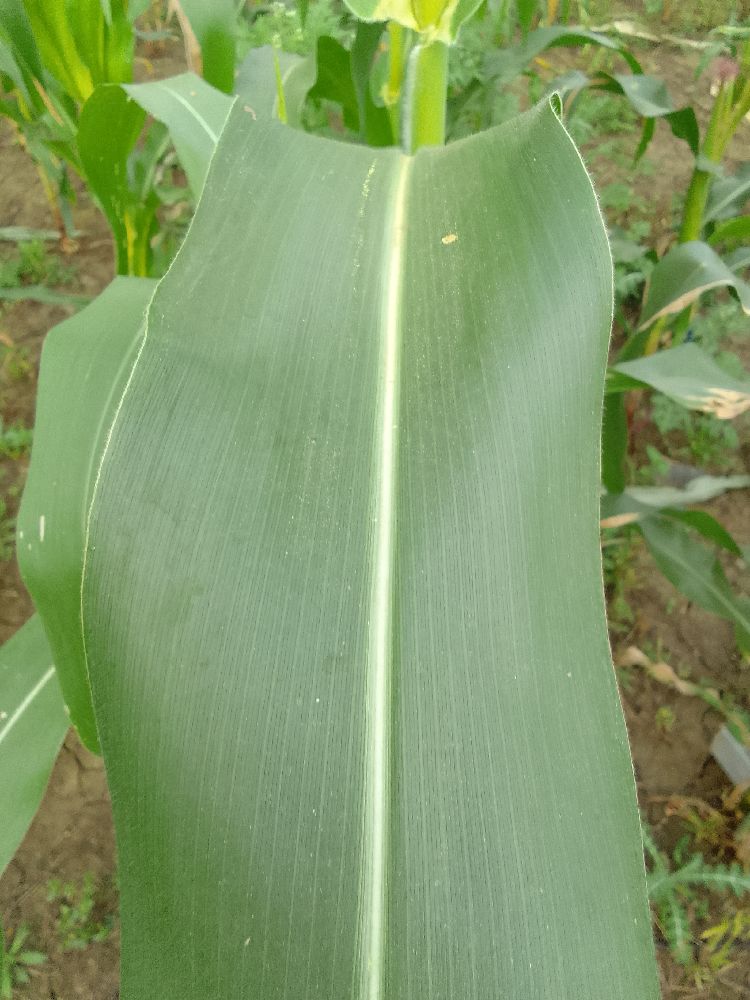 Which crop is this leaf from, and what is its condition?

maize, healthy
